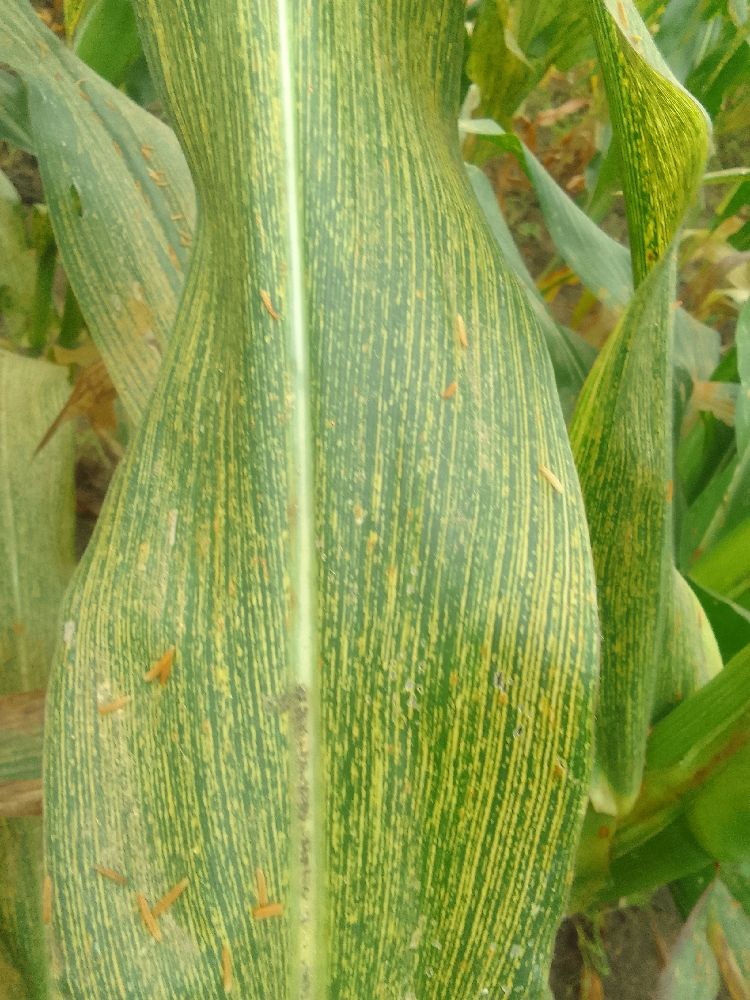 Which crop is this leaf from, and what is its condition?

maize, maize streak virus
